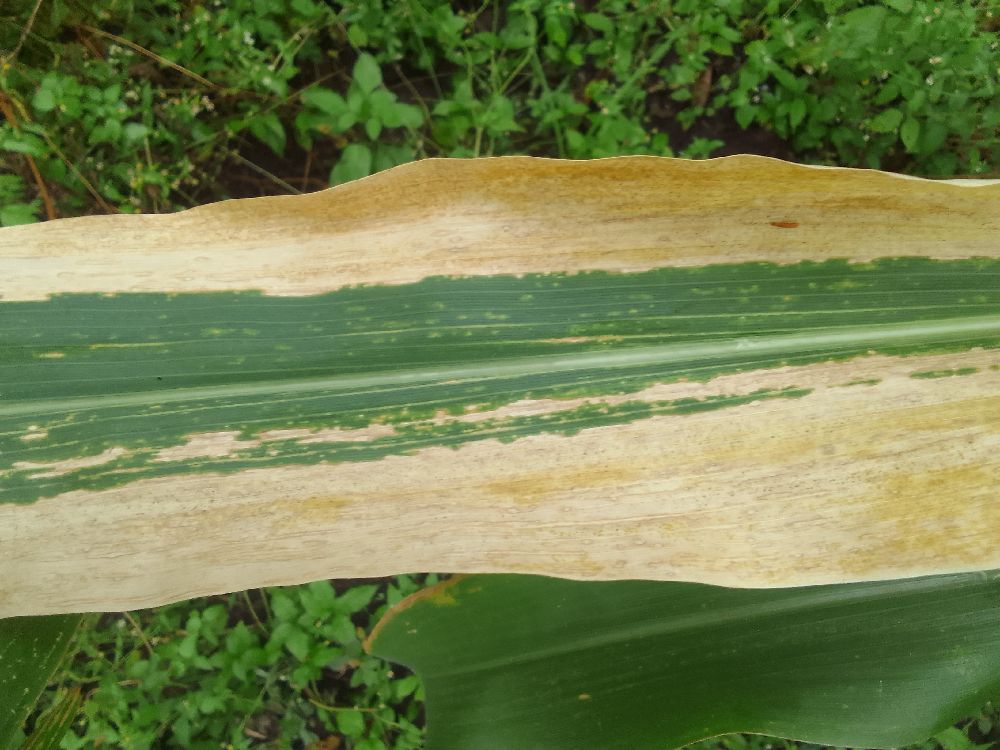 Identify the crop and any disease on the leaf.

maize, maize lethal necrosis
